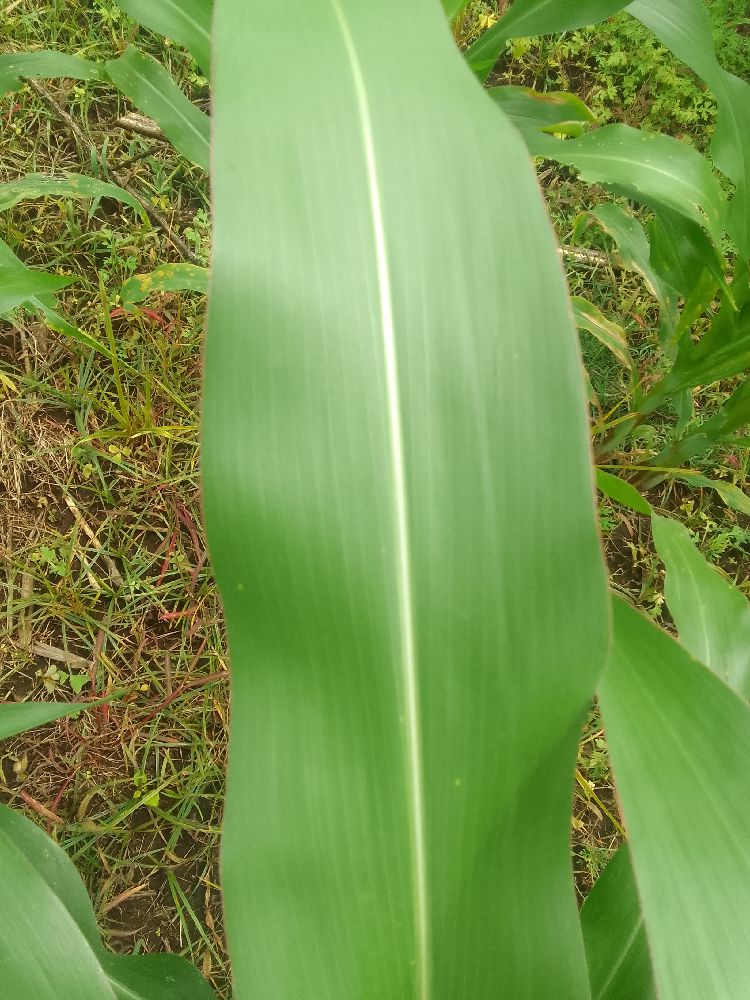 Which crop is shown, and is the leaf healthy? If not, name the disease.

maize, healthy
